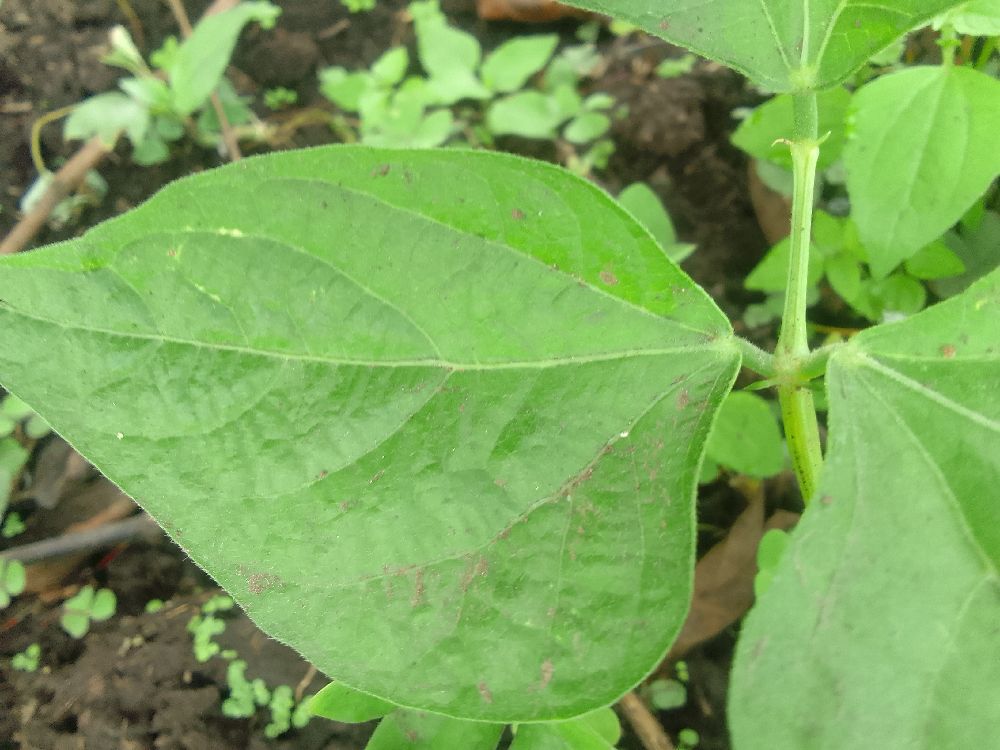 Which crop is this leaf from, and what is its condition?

common bean, healthy
